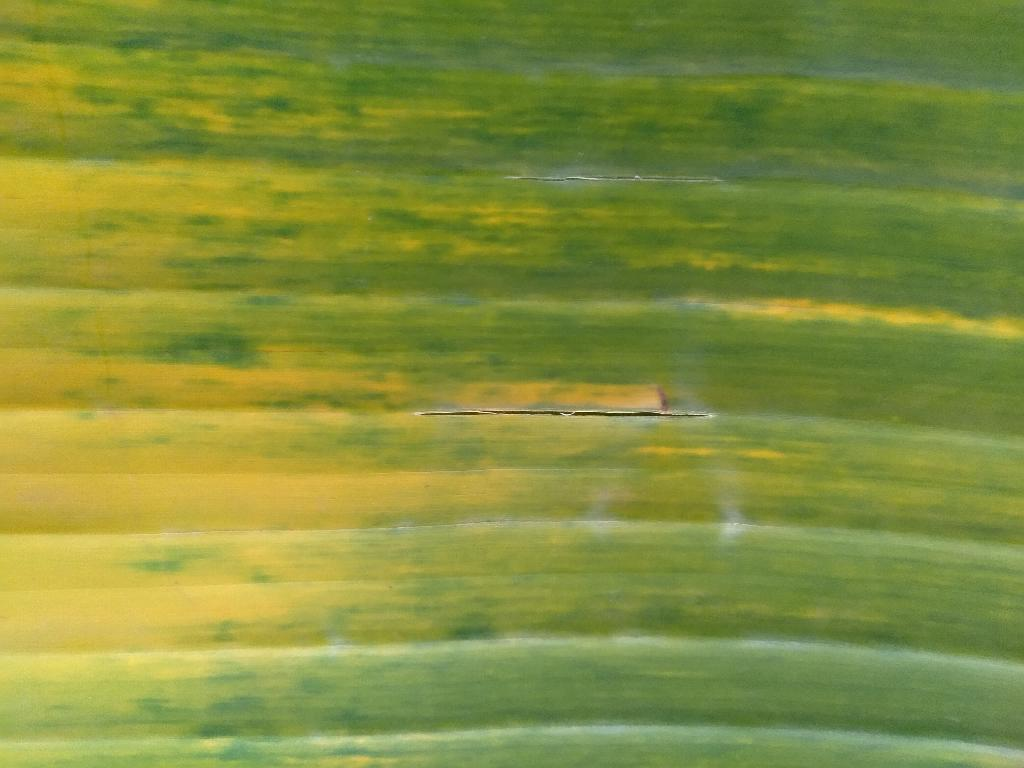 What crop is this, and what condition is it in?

banana, fusarium wilt race 1
